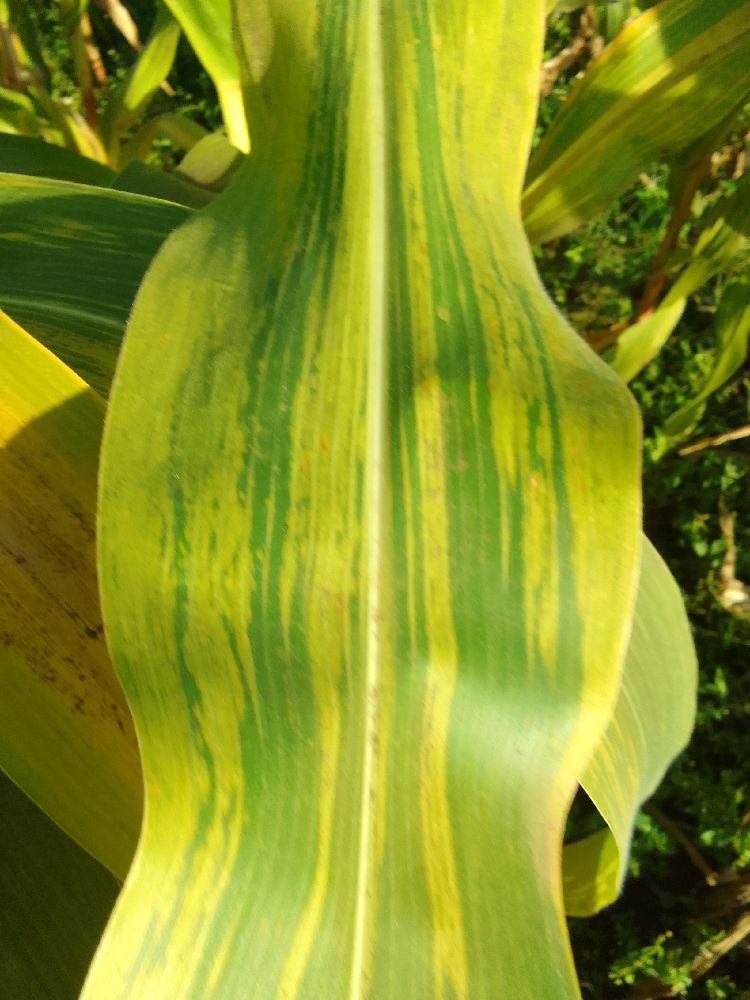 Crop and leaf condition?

maize, maize lethal necrosis
